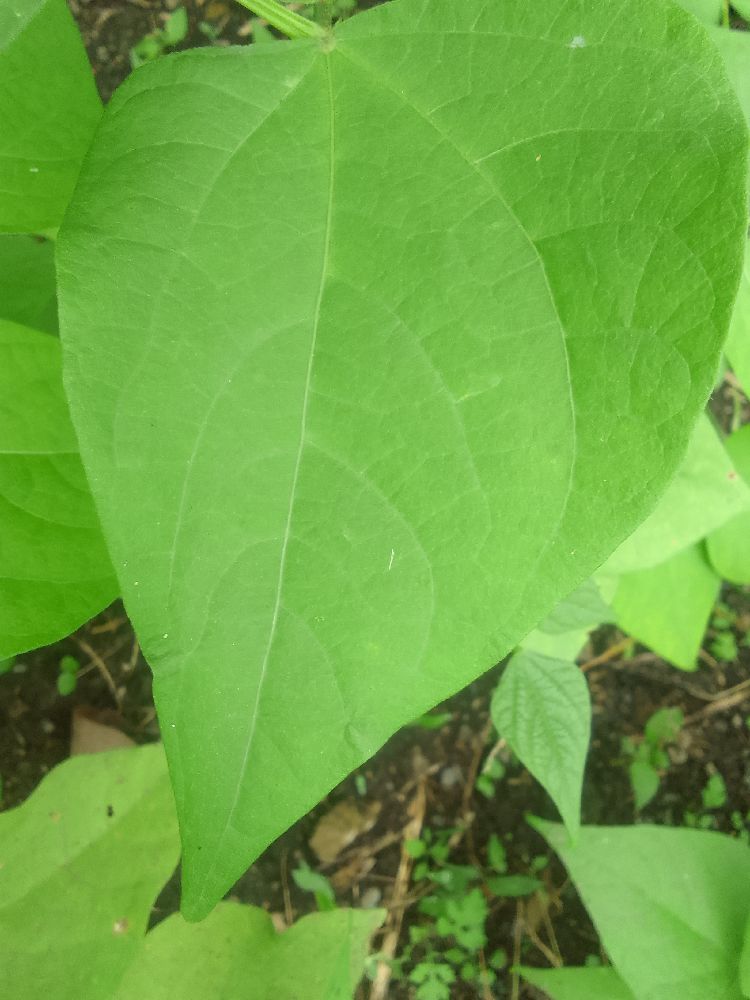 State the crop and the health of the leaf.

common bean, healthy
